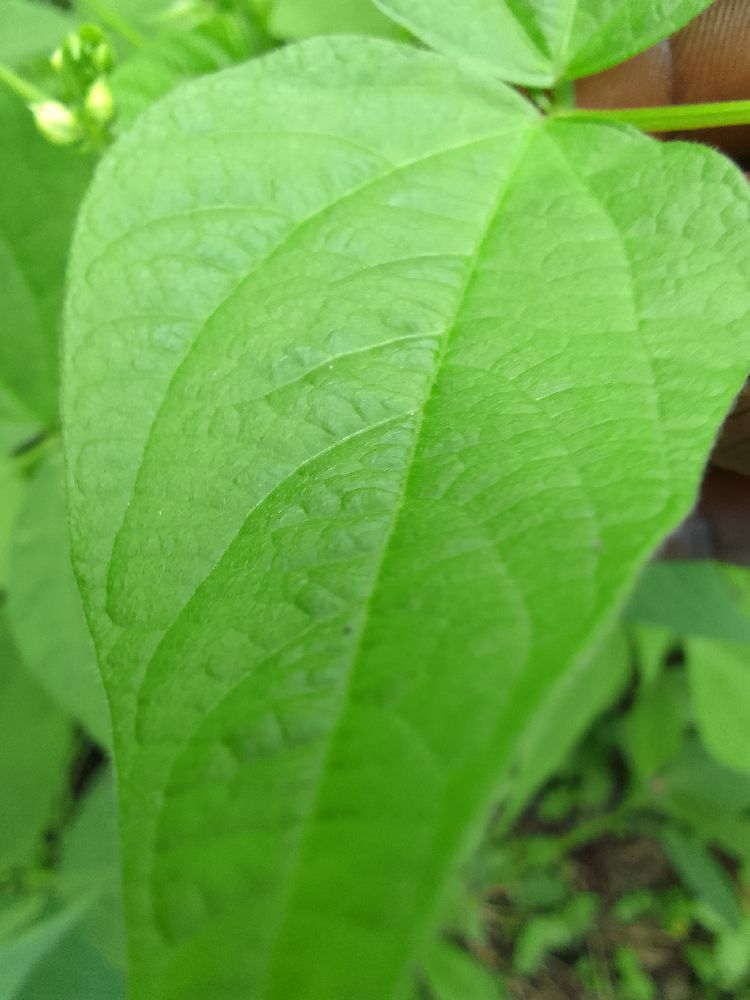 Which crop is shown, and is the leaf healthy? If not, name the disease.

common bean, healthy
